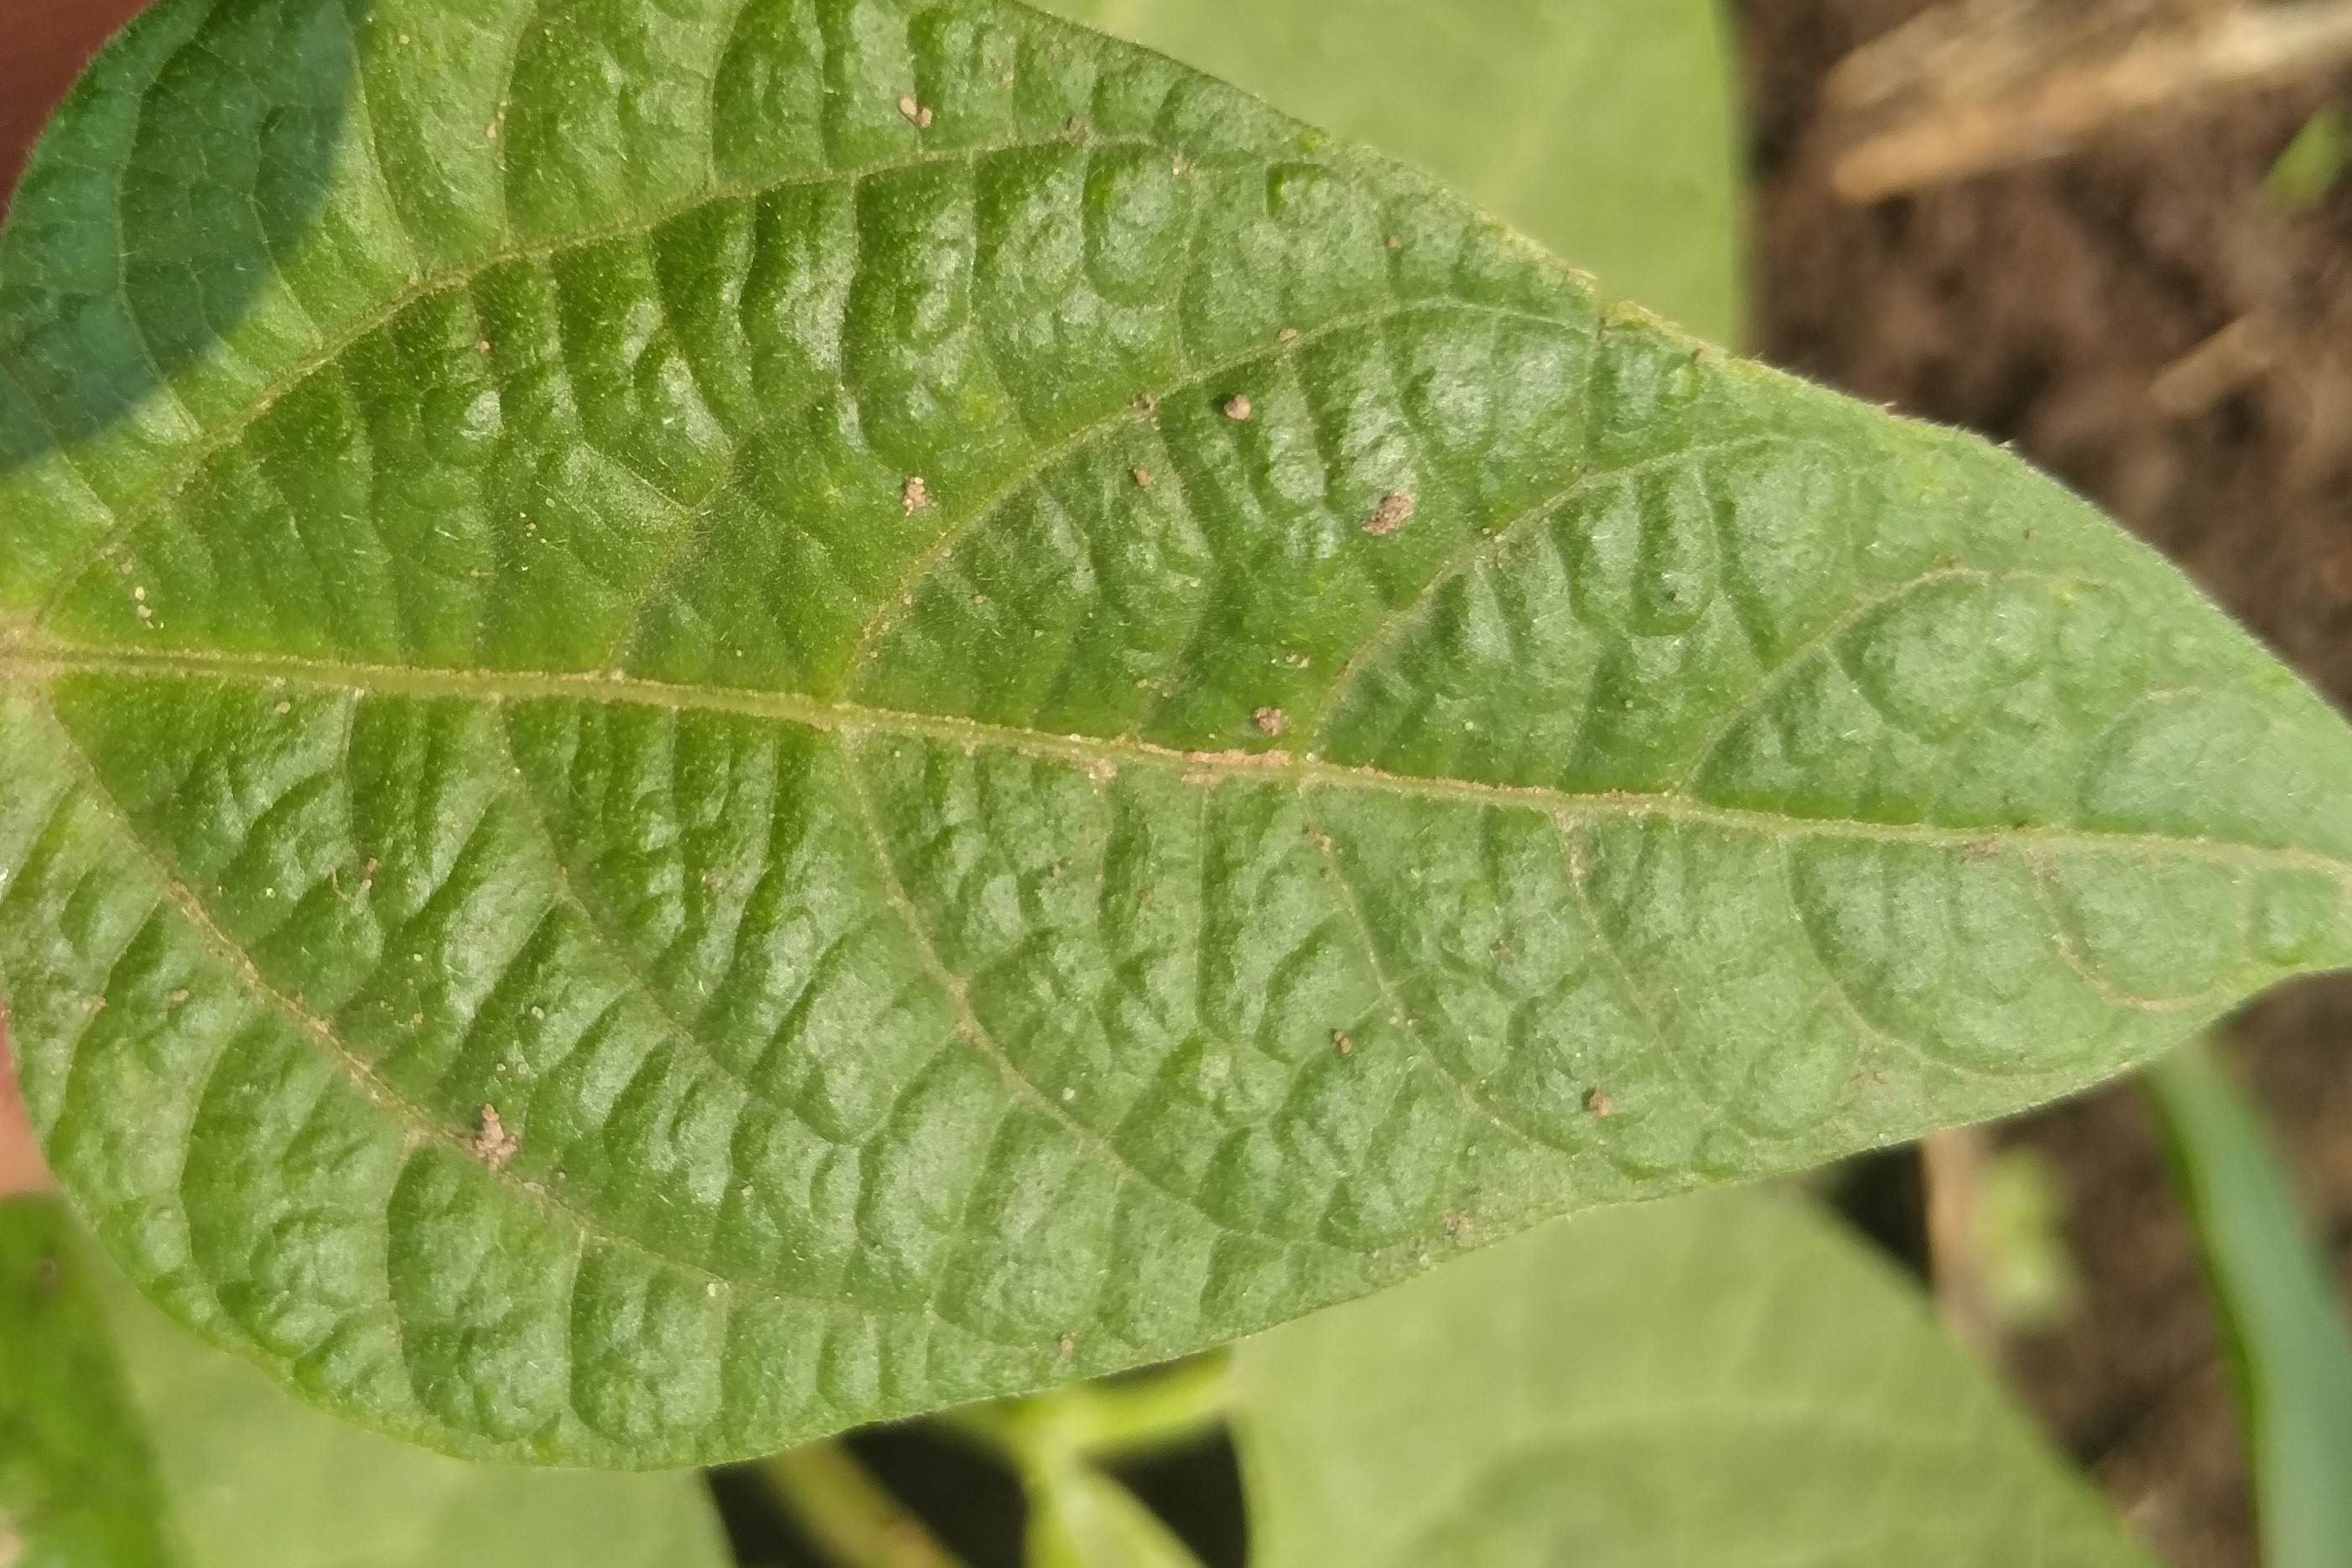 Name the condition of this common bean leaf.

healthy
